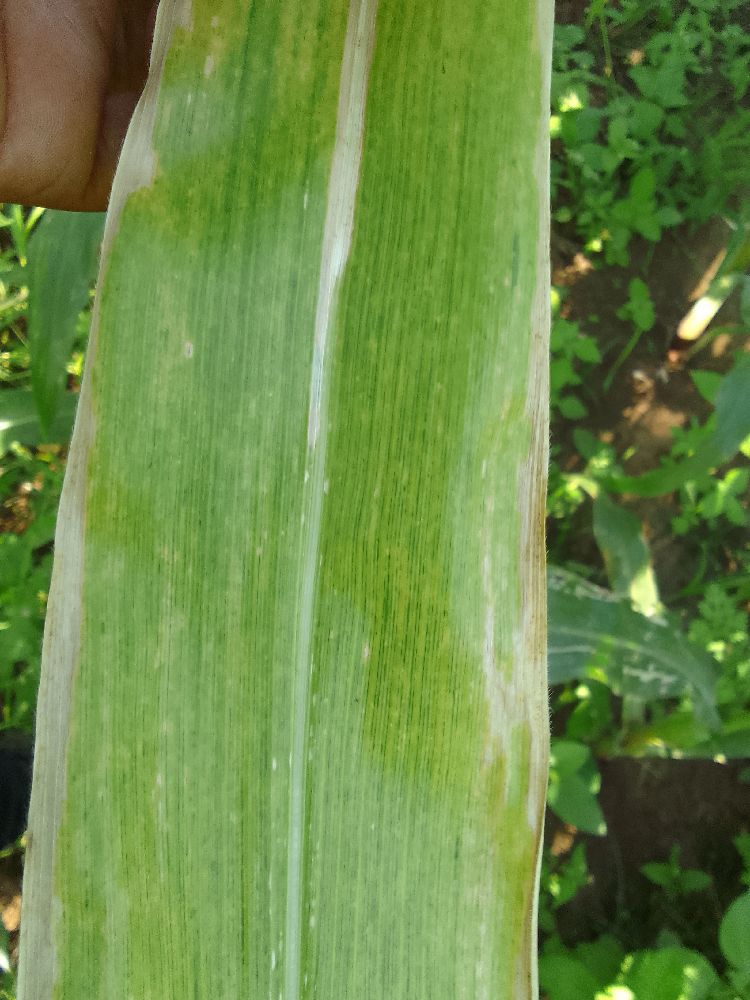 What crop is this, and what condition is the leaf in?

maize, maize lethal necrosis
